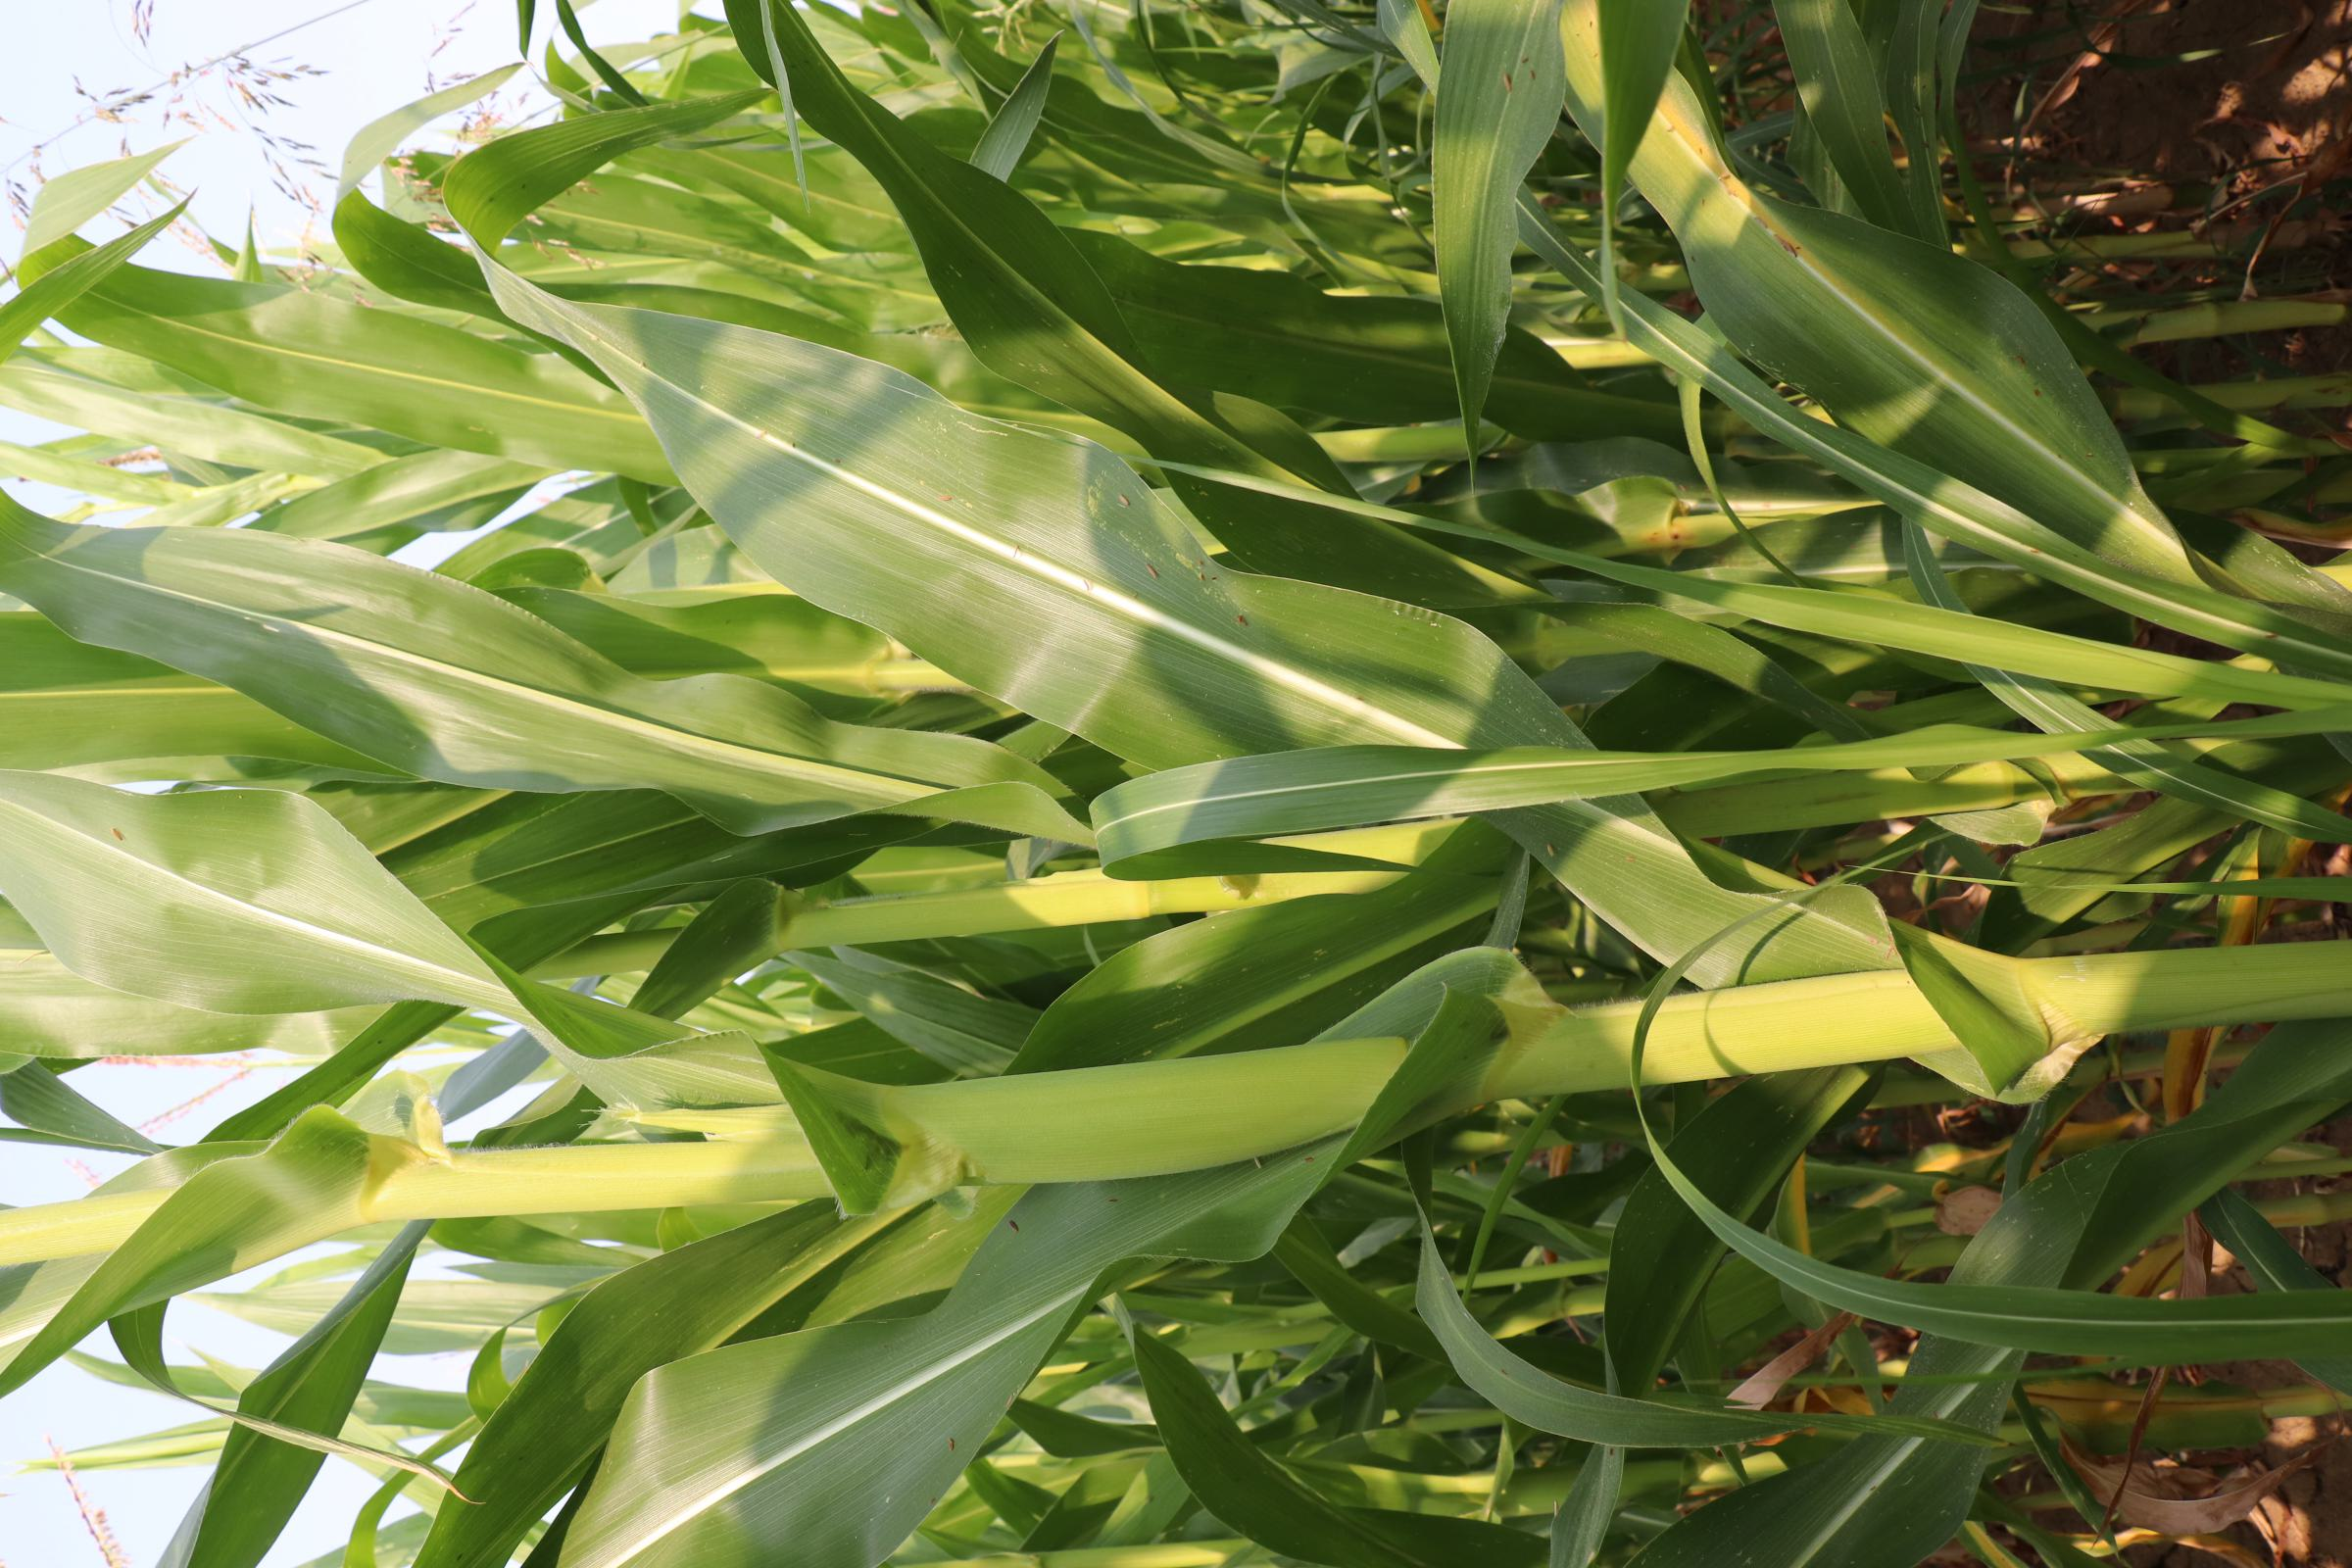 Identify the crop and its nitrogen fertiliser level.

maize, no added nitrogen
